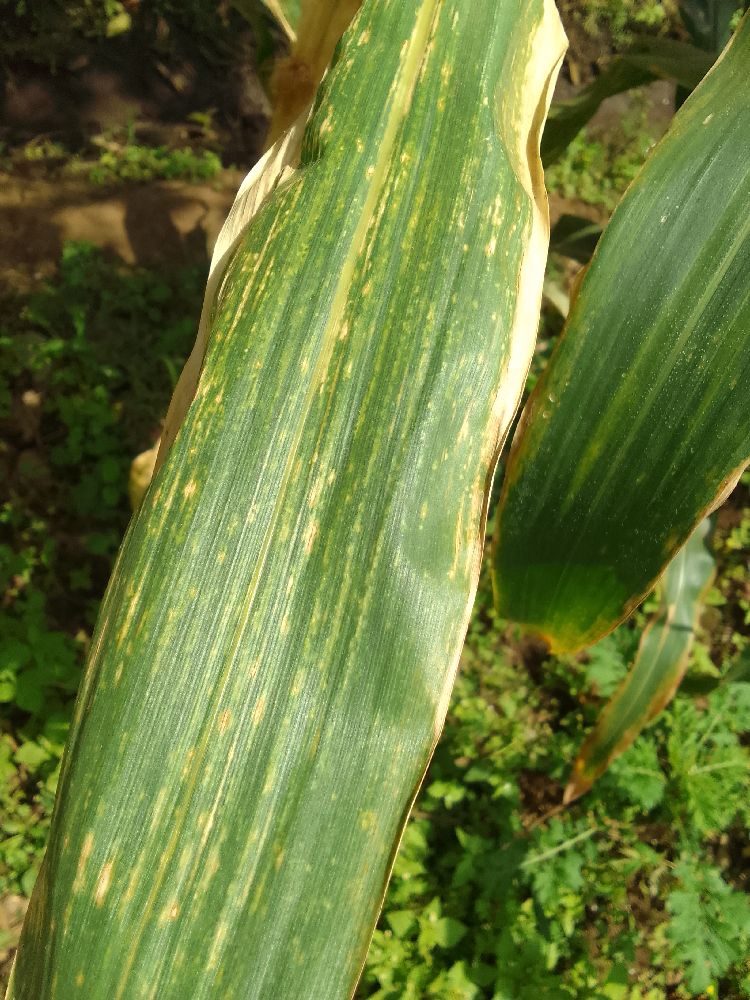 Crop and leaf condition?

maize, maize lethal necrosis
